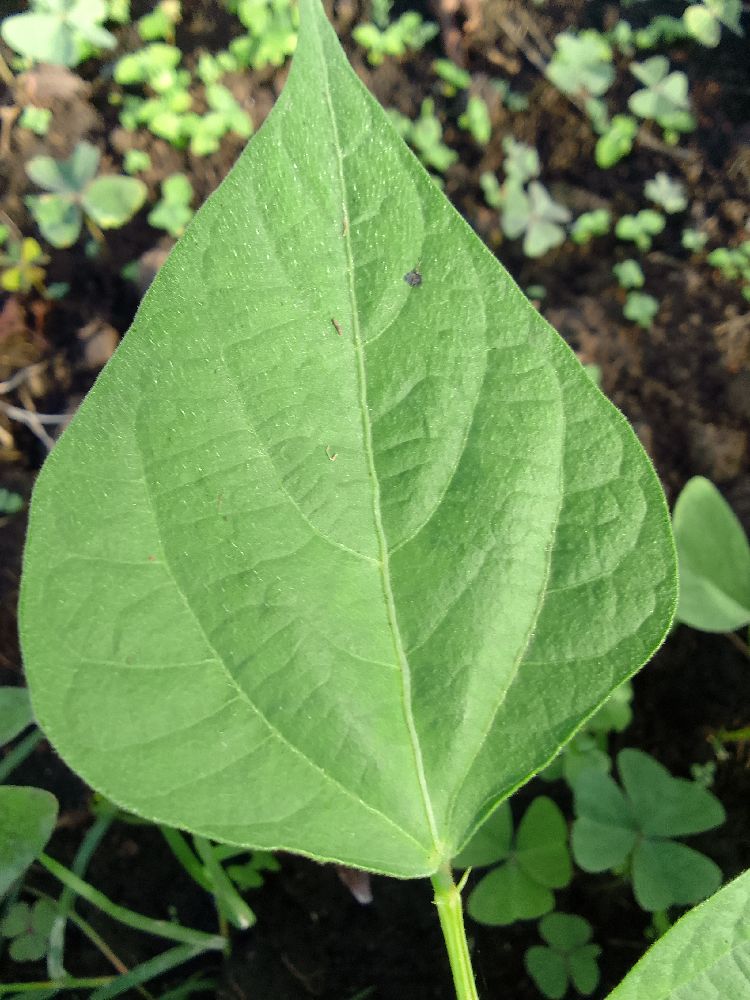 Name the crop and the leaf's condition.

common bean, healthy
